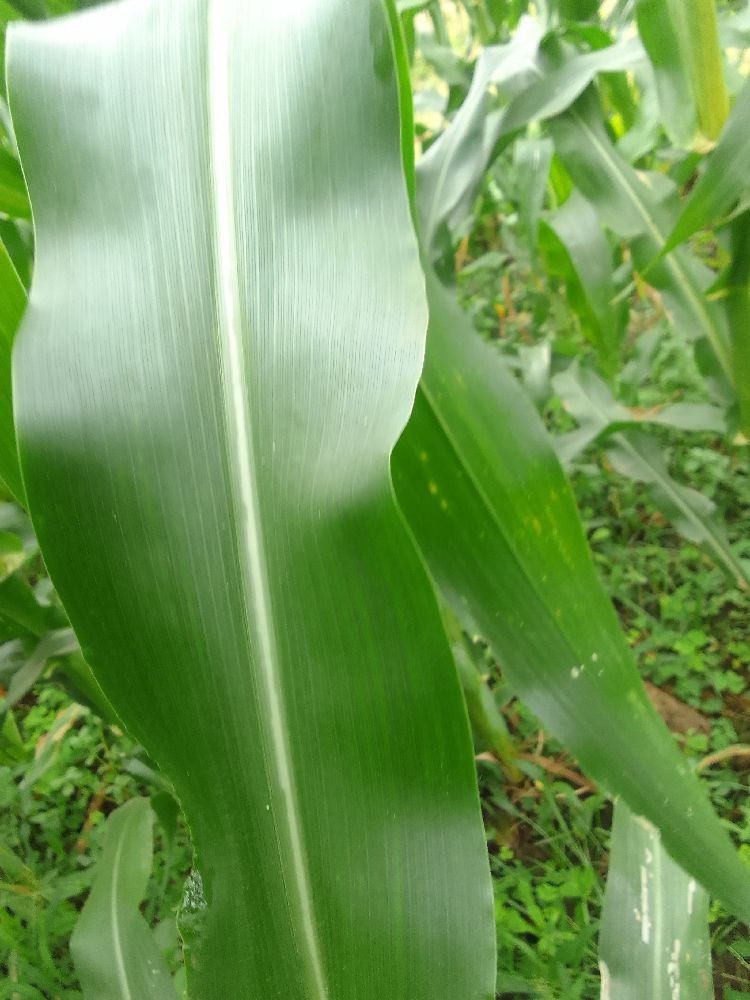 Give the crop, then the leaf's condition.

maize, healthy
